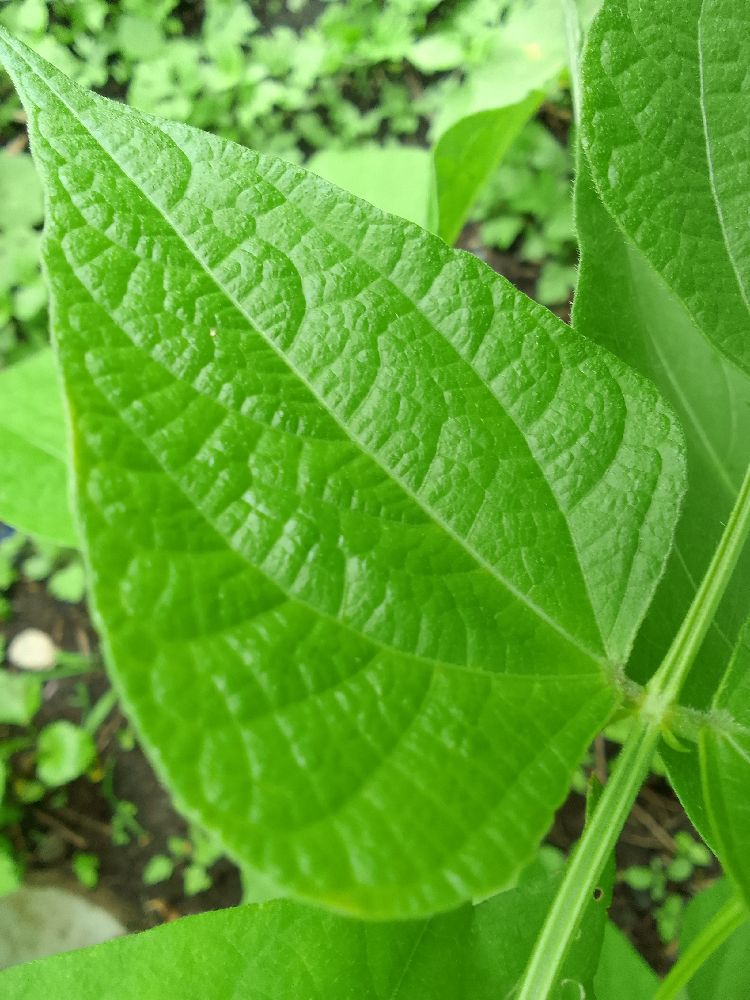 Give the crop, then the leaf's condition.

common bean, healthy
